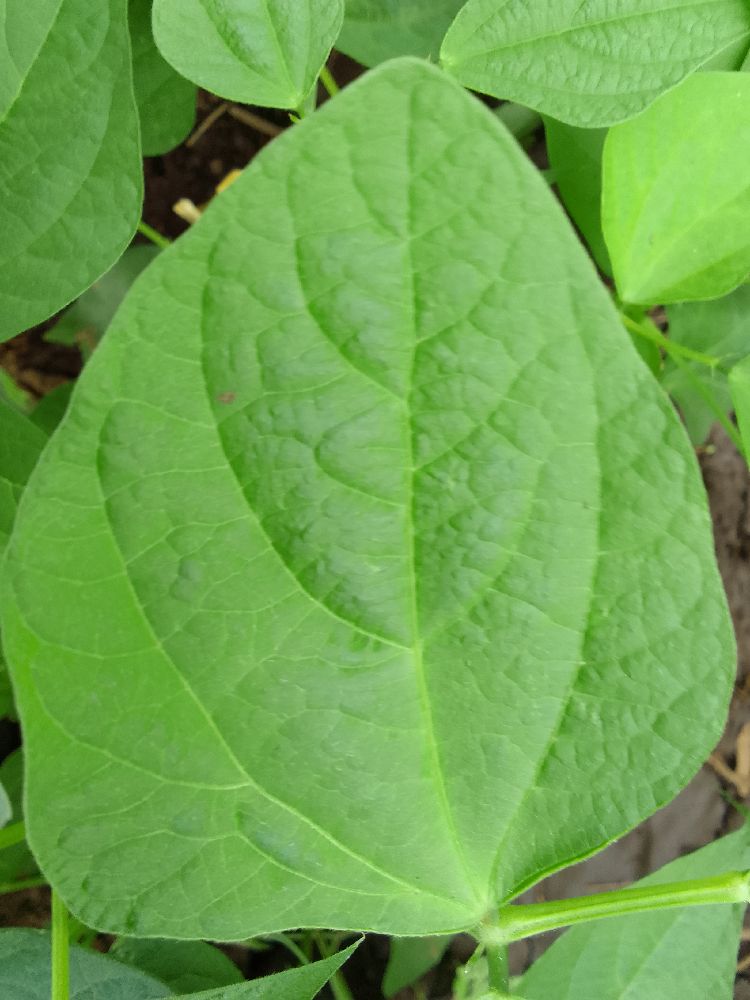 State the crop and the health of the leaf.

common bean, healthy
